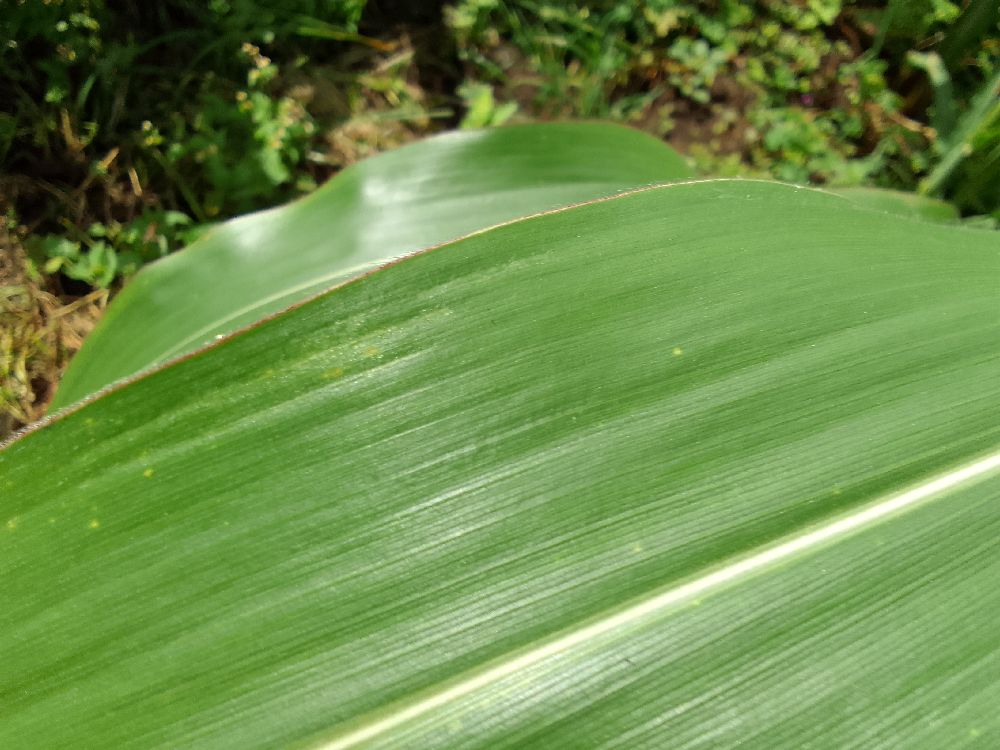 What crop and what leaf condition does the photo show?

maize, healthy
